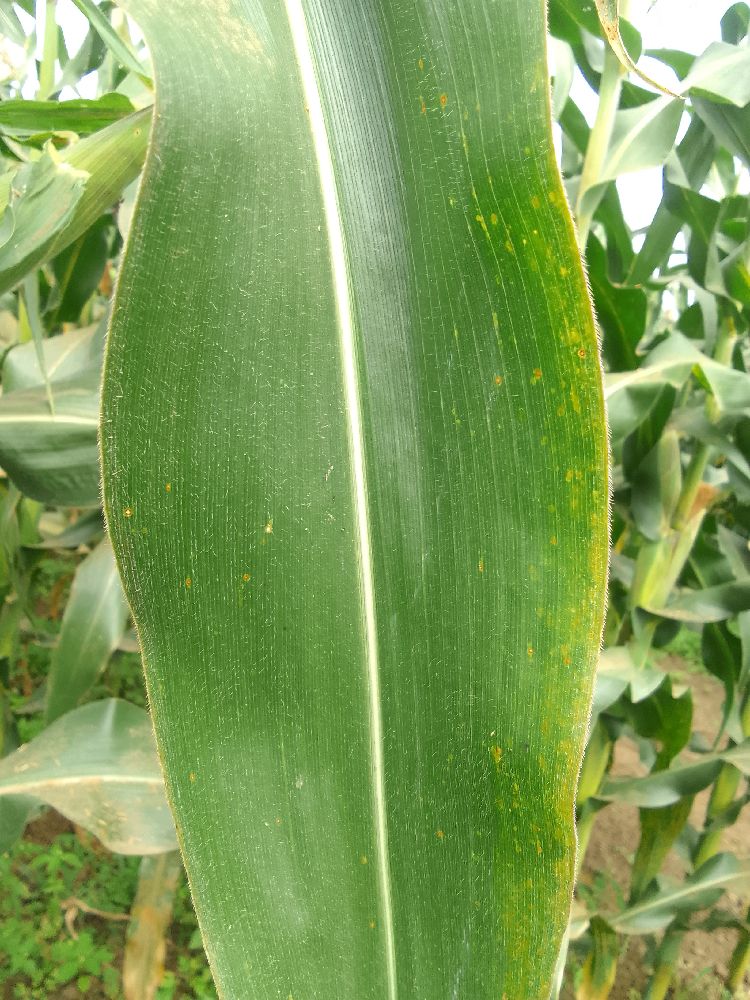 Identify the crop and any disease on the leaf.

maize, healthy
